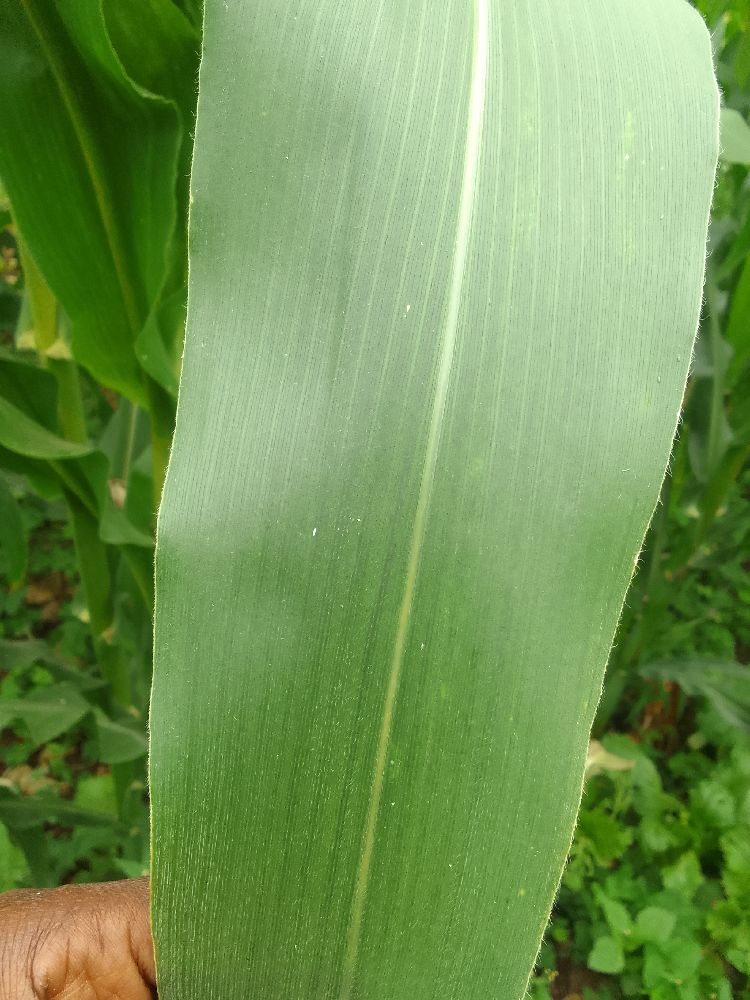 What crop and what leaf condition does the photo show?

maize, healthy
